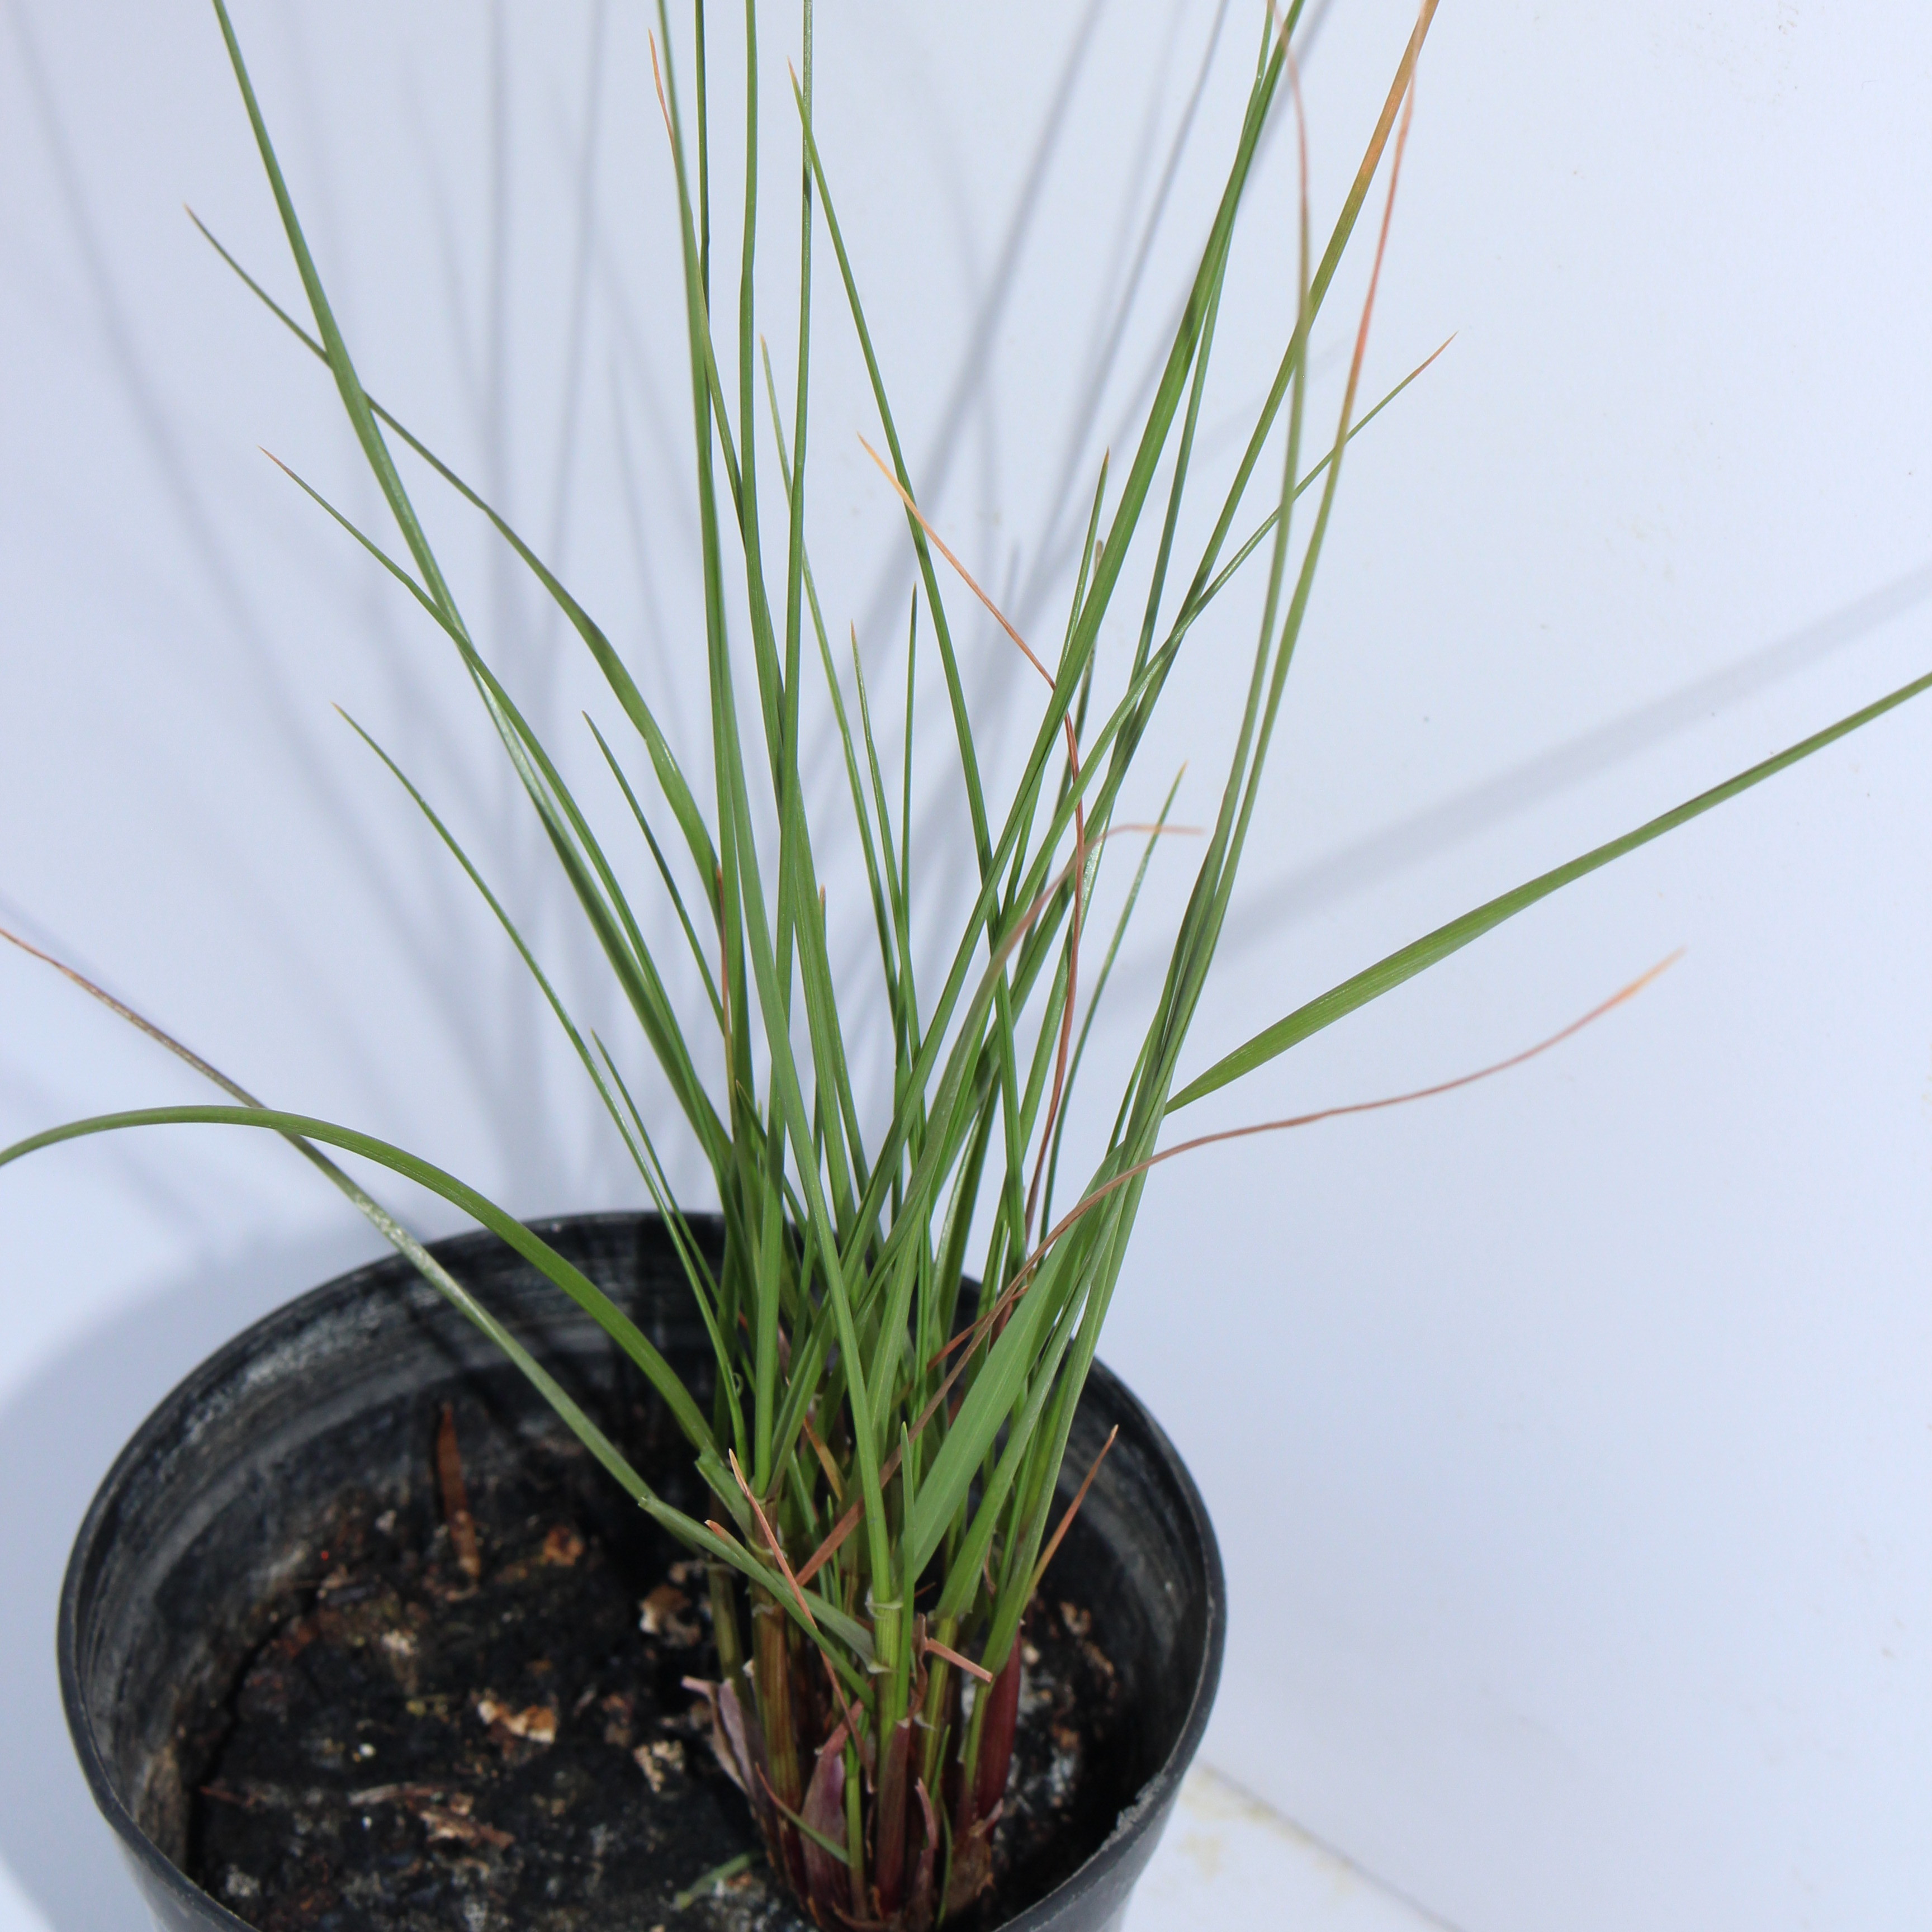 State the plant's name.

Lolium multiflorum
